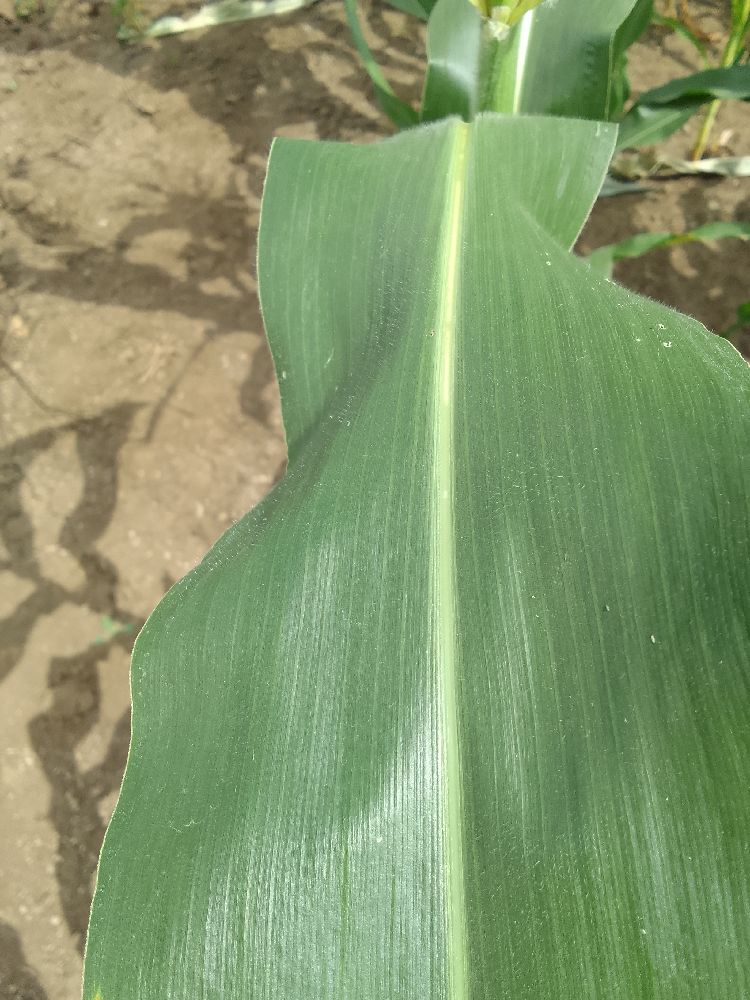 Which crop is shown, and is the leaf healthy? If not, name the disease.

maize, healthy
